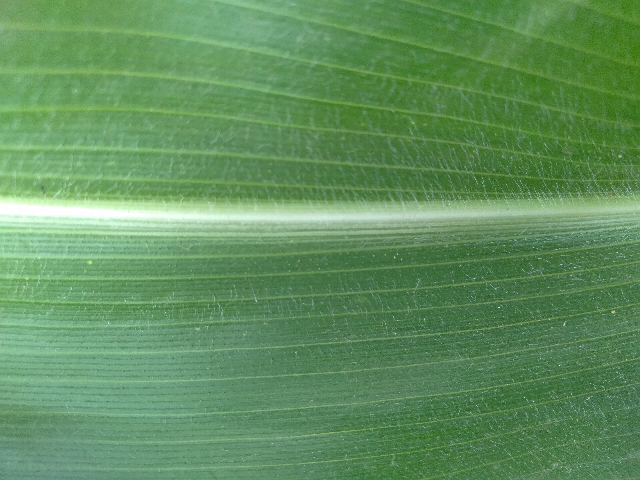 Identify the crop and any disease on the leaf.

maize, healthy
